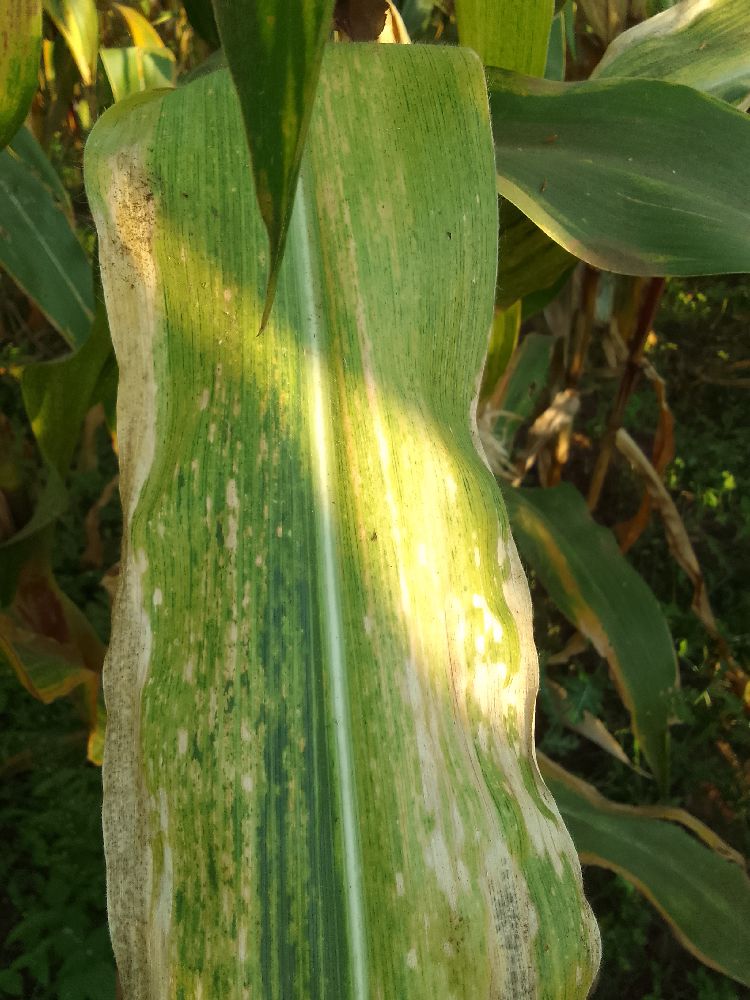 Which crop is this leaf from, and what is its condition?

maize, maize lethal necrosis
